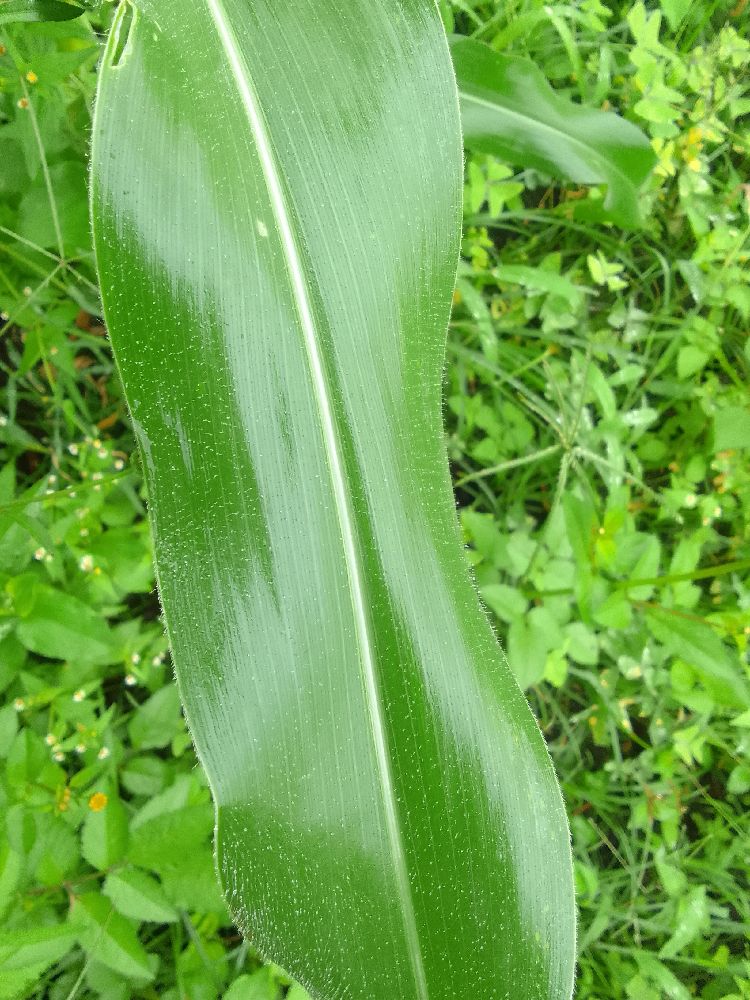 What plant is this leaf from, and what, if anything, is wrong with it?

maize, healthy
